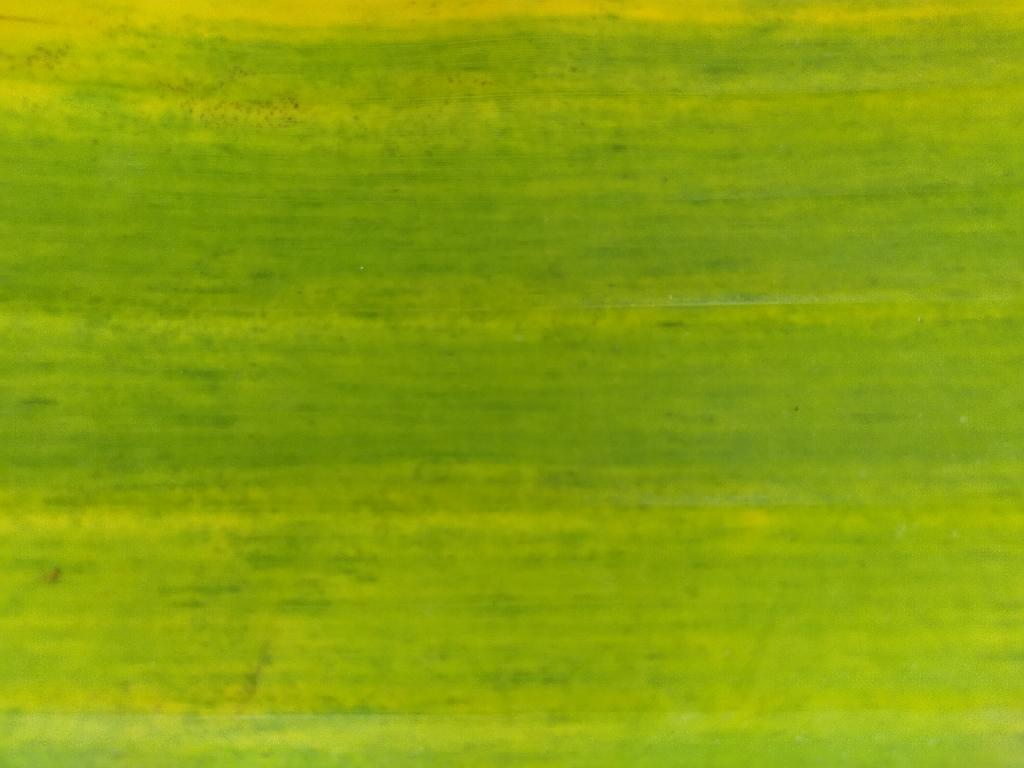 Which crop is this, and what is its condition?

banana, fusarium wilt race 1
